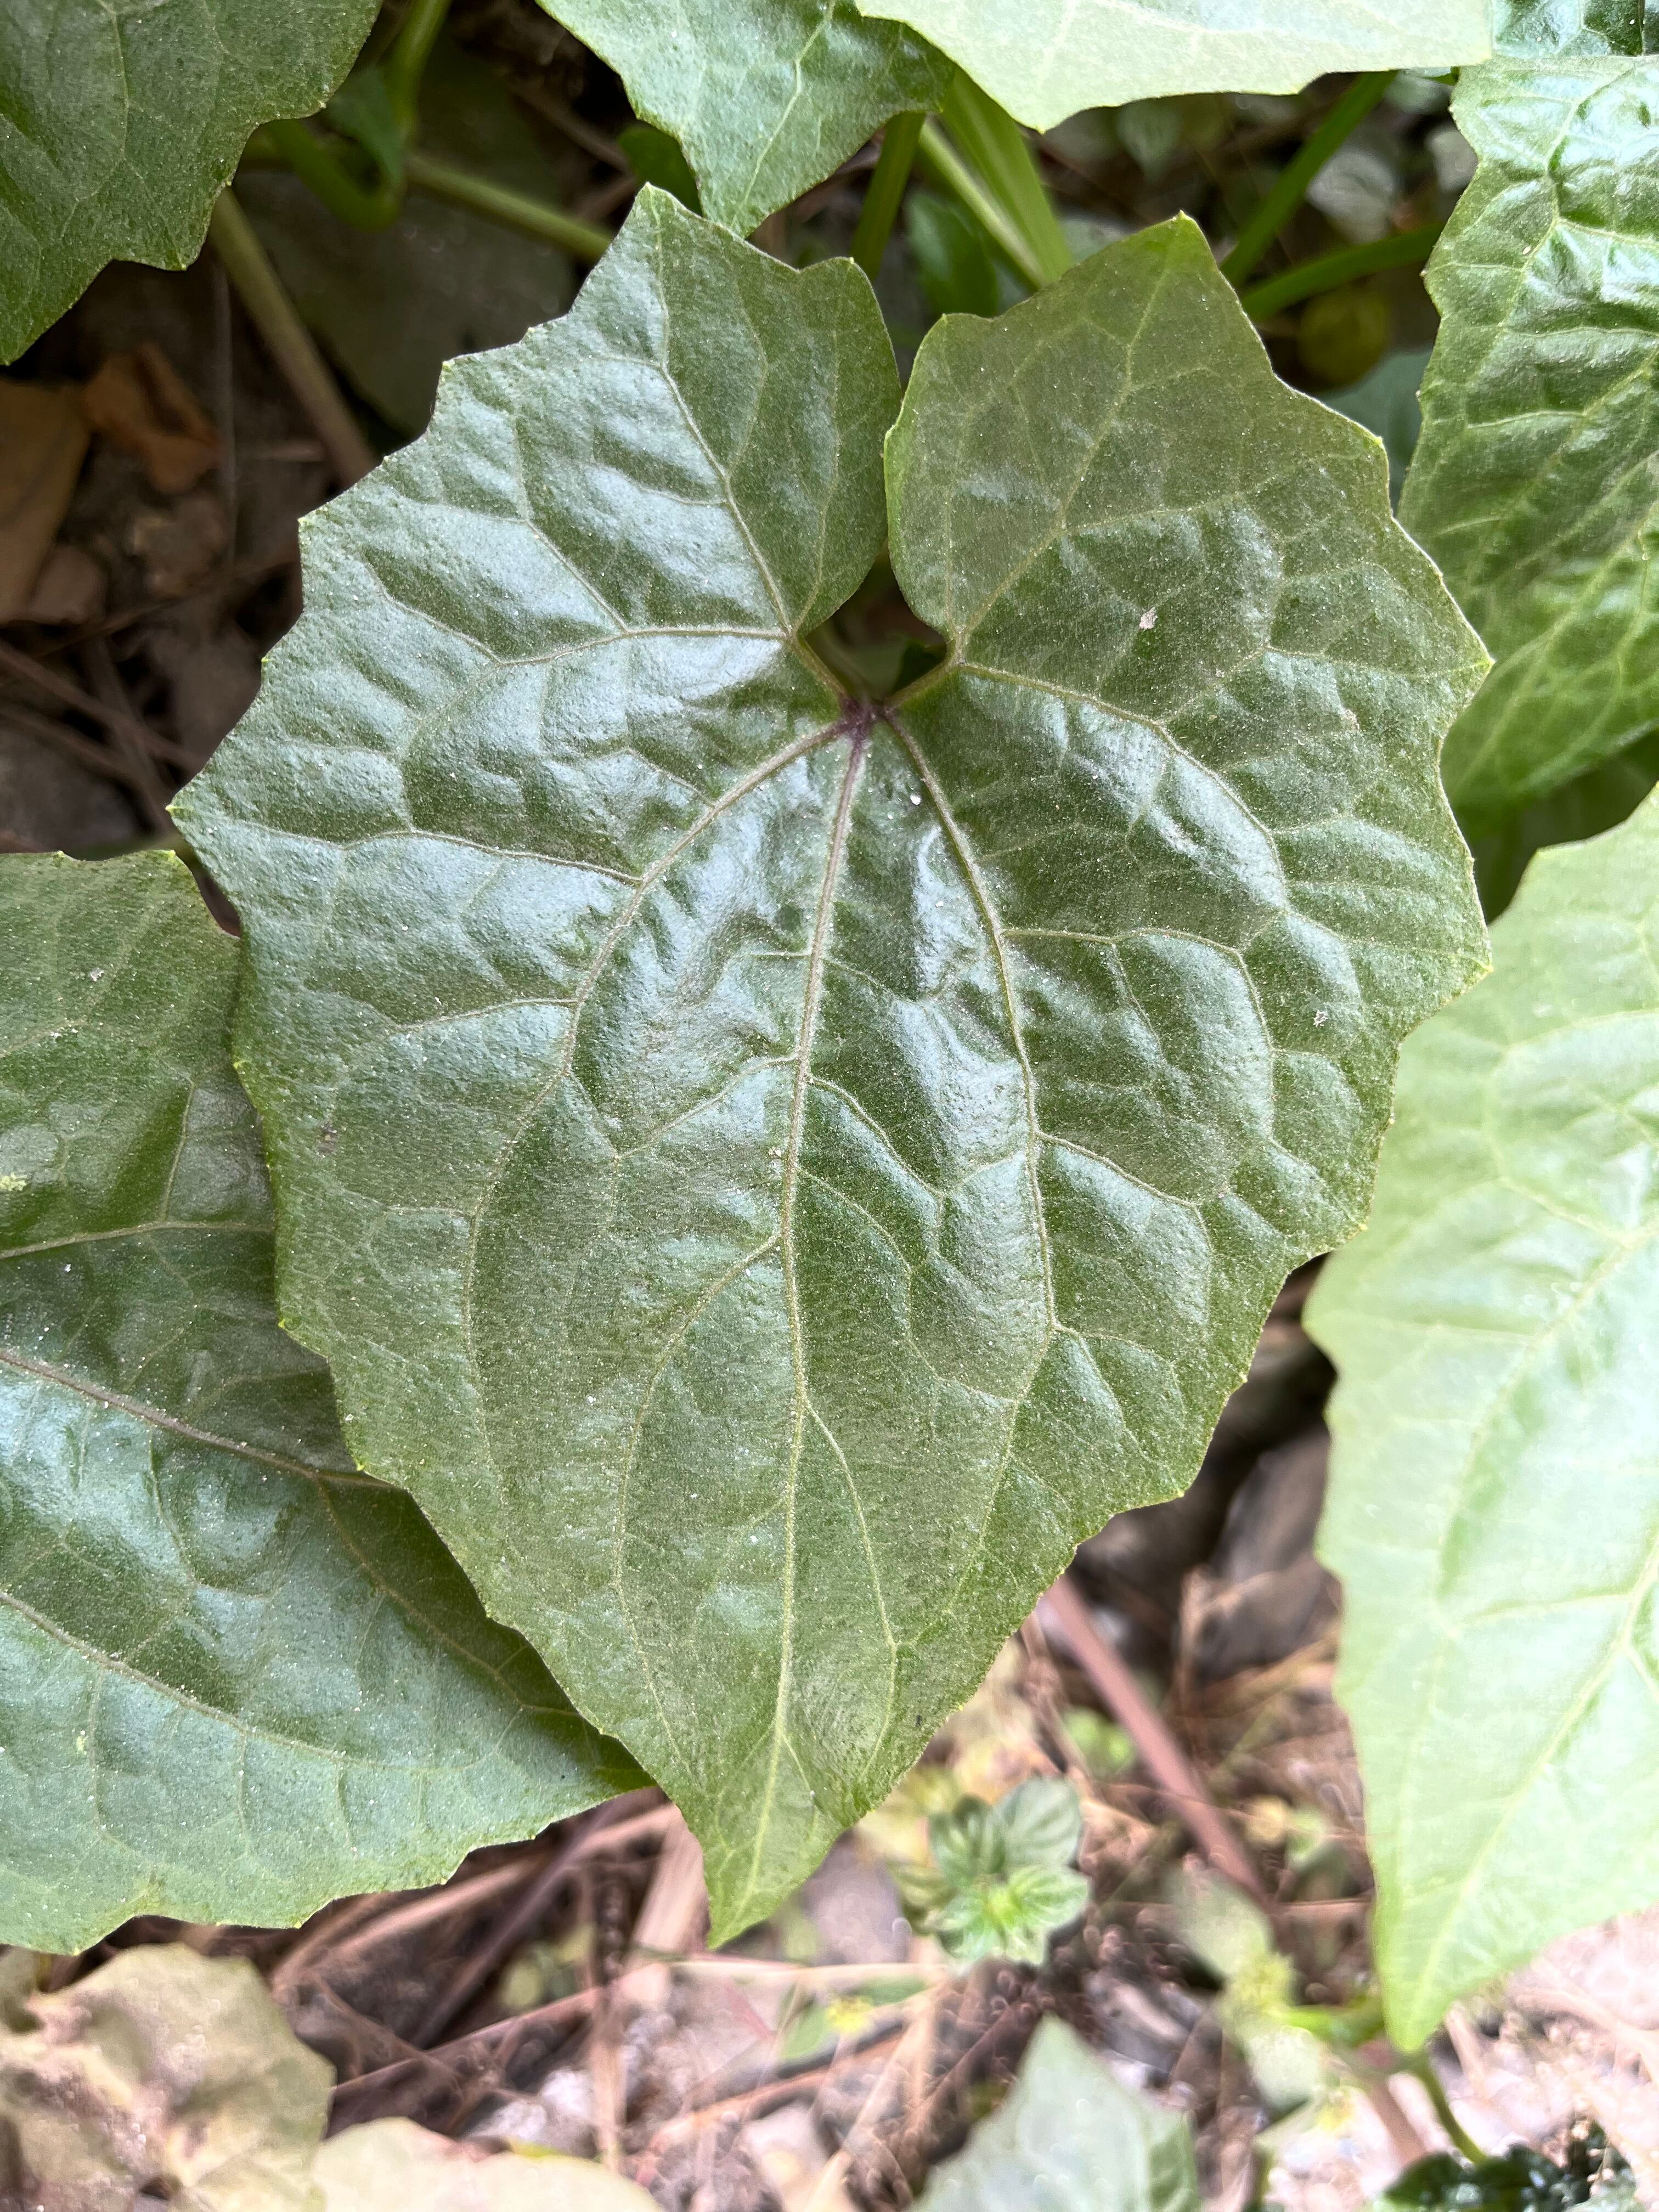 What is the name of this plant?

bitter vine
